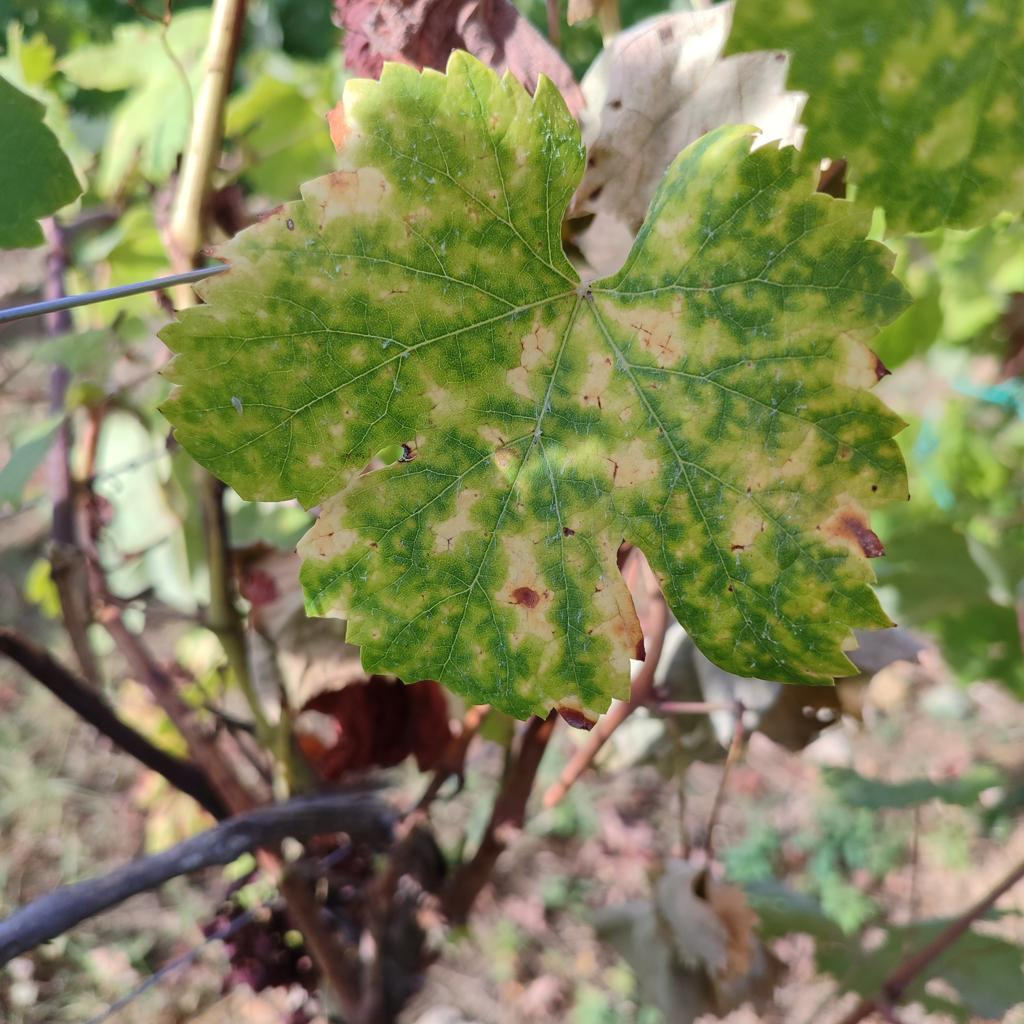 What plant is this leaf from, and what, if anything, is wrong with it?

grapevine, esca complex
